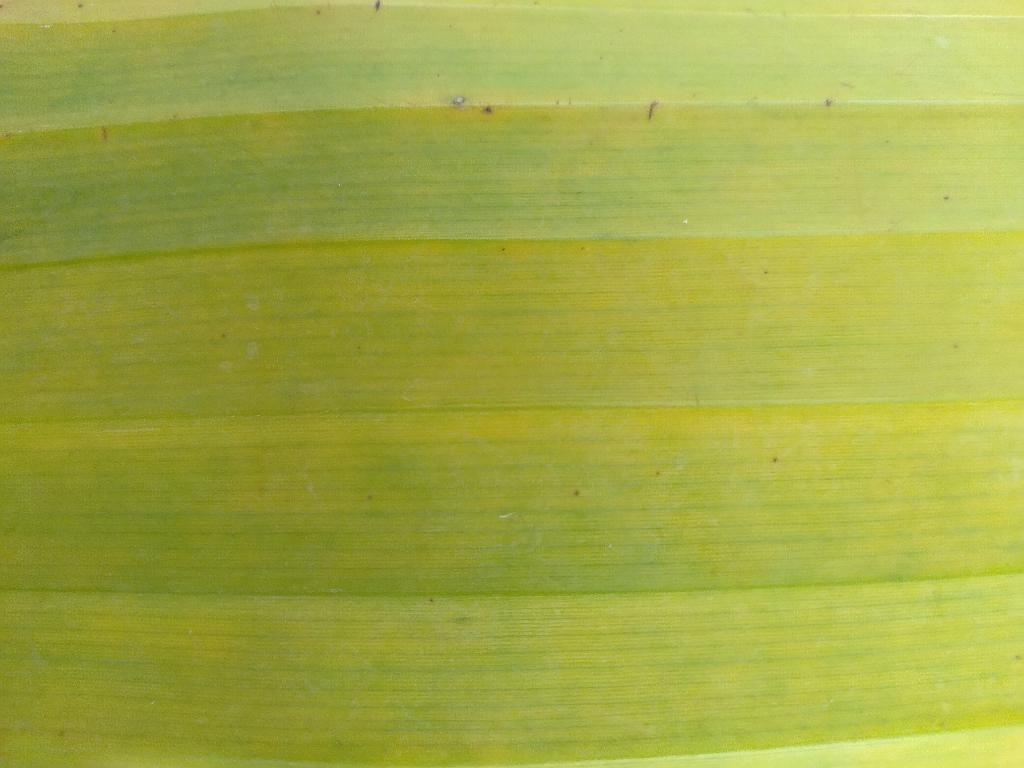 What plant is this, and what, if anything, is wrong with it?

banana, fusarium wilt race 1
